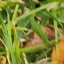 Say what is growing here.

grass
